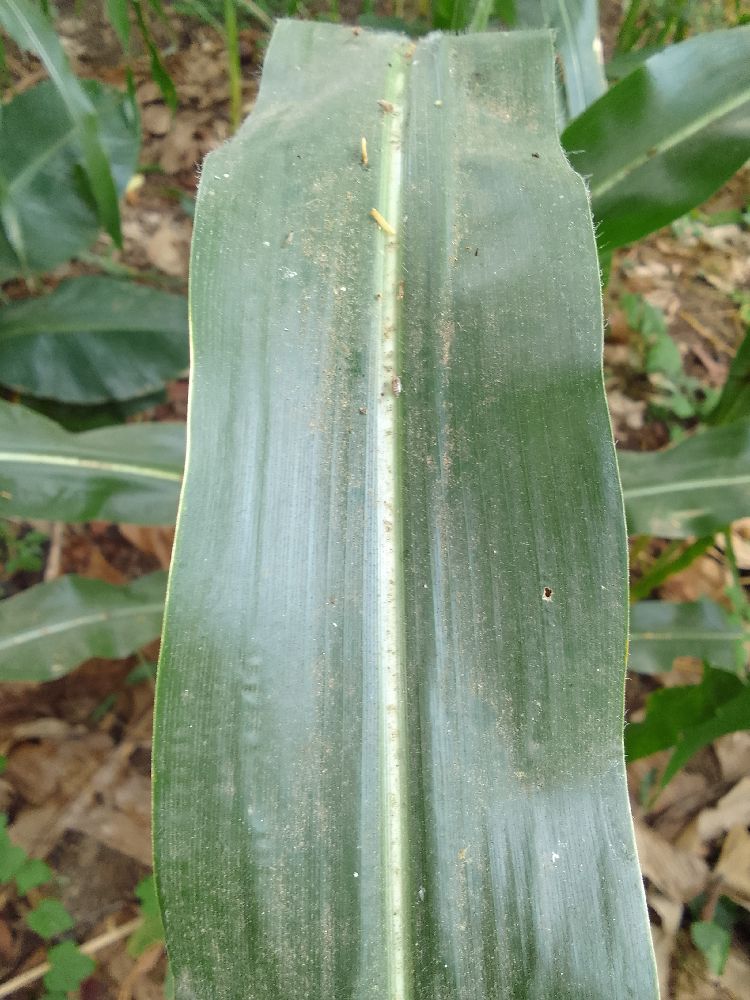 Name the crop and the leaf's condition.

maize, healthy
